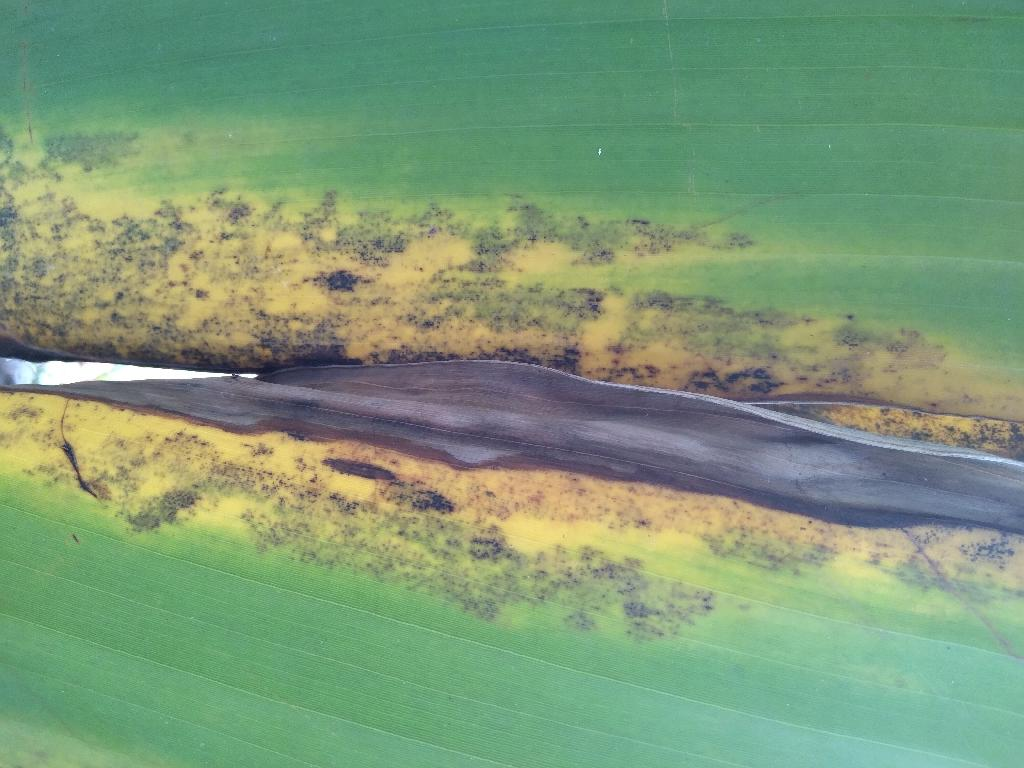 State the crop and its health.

banana, black sigatoka
